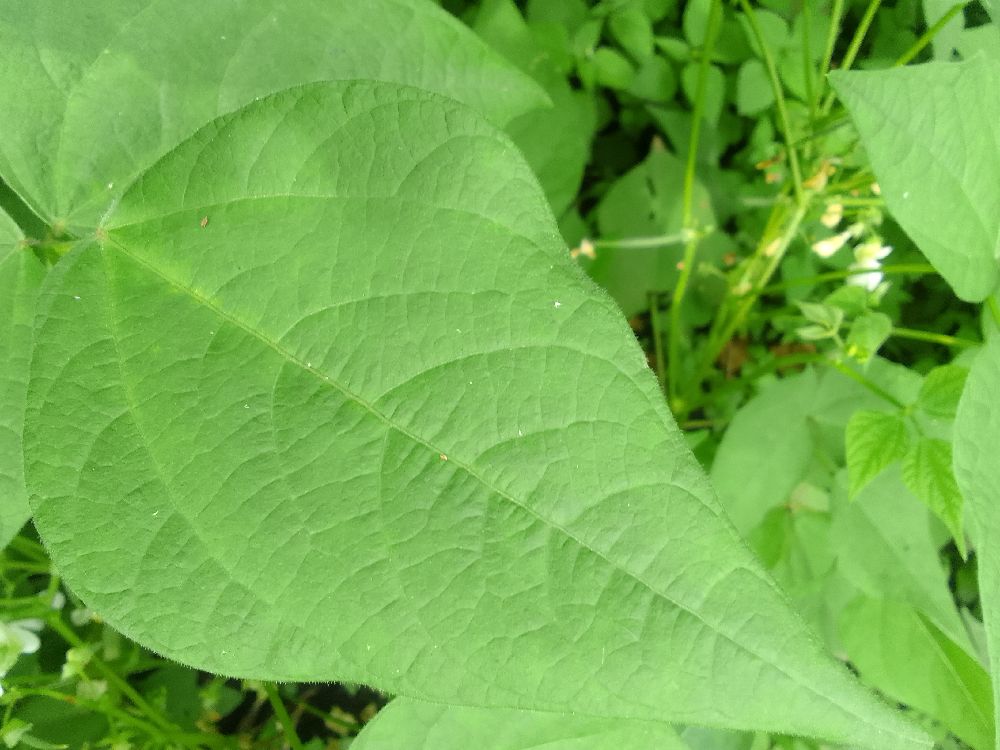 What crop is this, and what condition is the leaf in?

common bean, healthy
